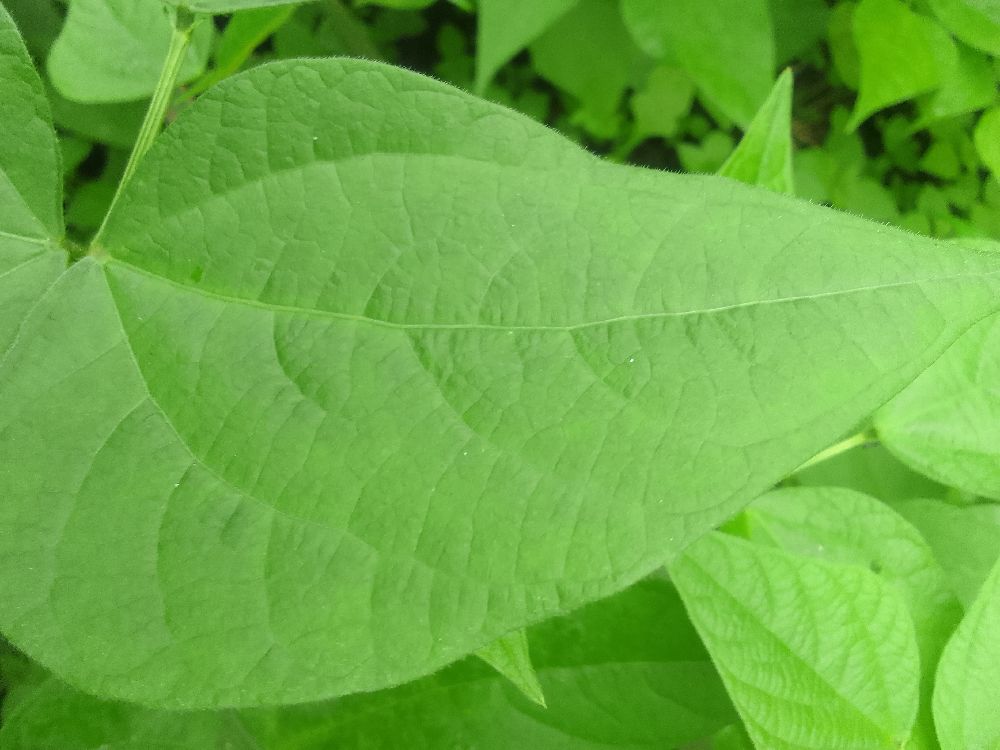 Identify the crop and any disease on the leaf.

common bean, healthy
